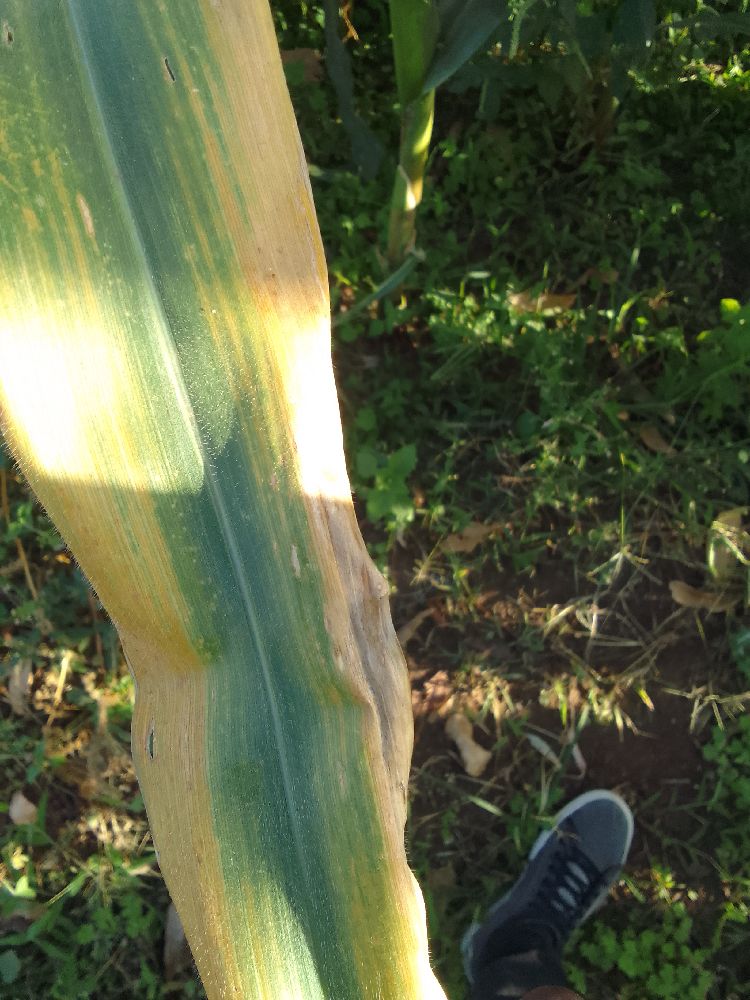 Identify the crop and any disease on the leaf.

maize, maize lethal necrosis
